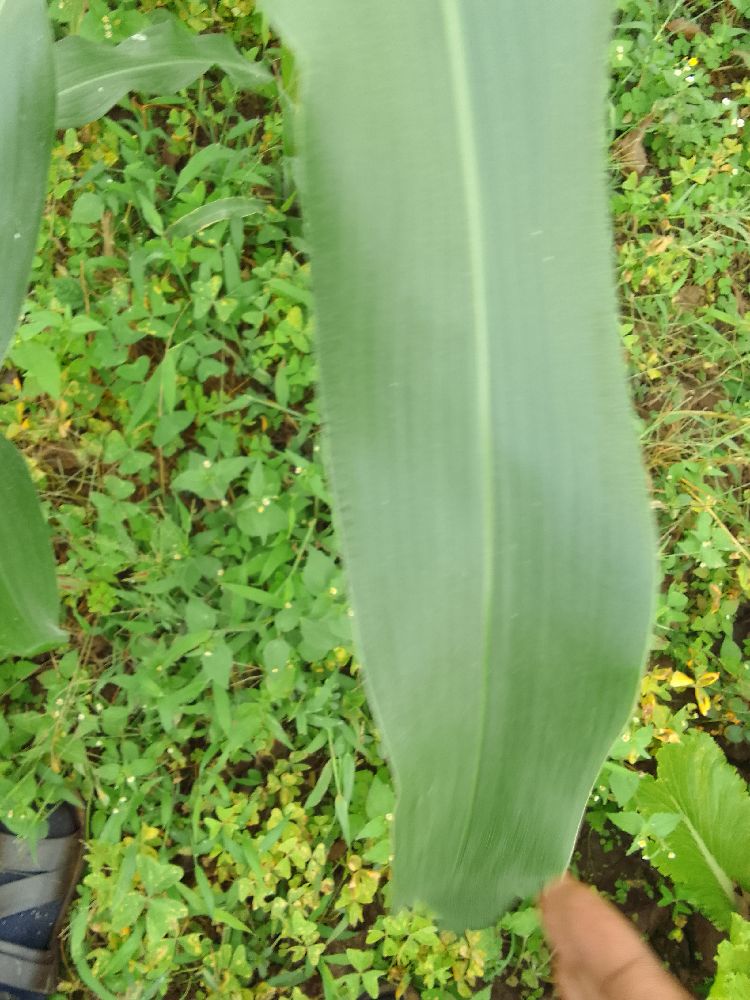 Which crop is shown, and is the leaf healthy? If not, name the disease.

maize, healthy
